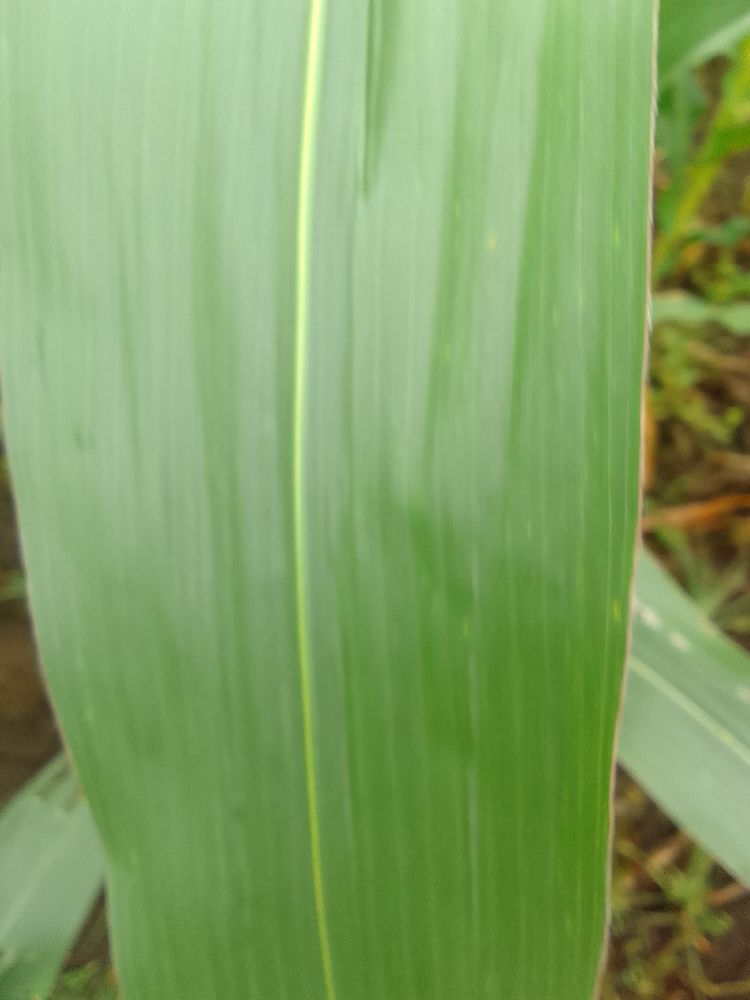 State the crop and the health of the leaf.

maize, healthy
